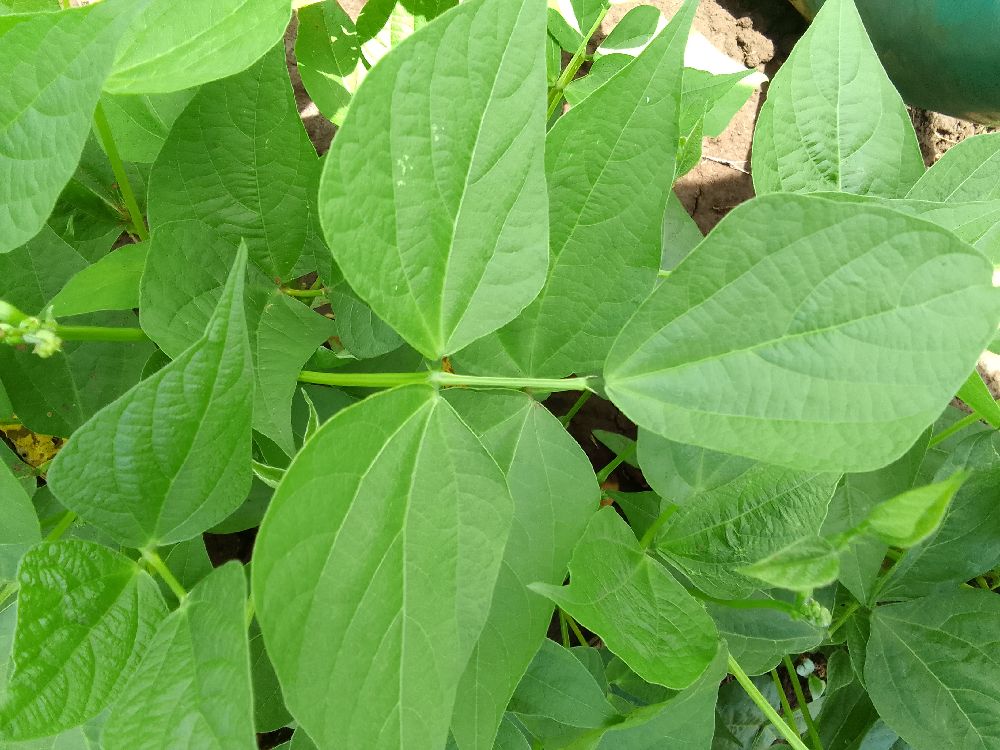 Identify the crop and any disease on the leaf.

common bean, healthy
